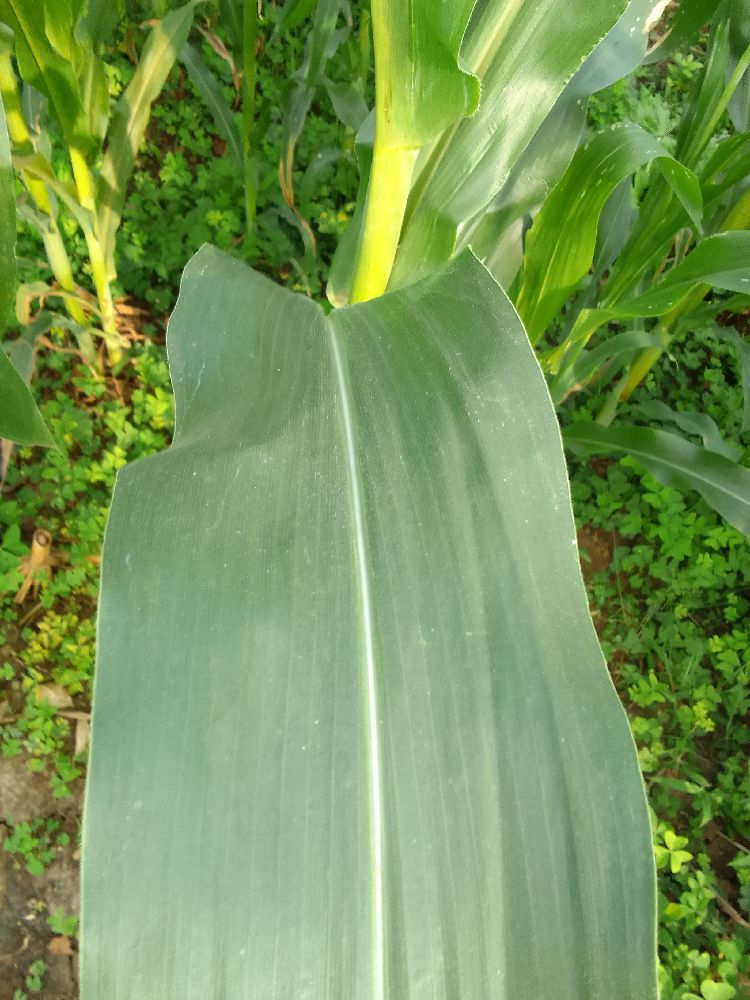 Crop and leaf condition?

maize, healthy
